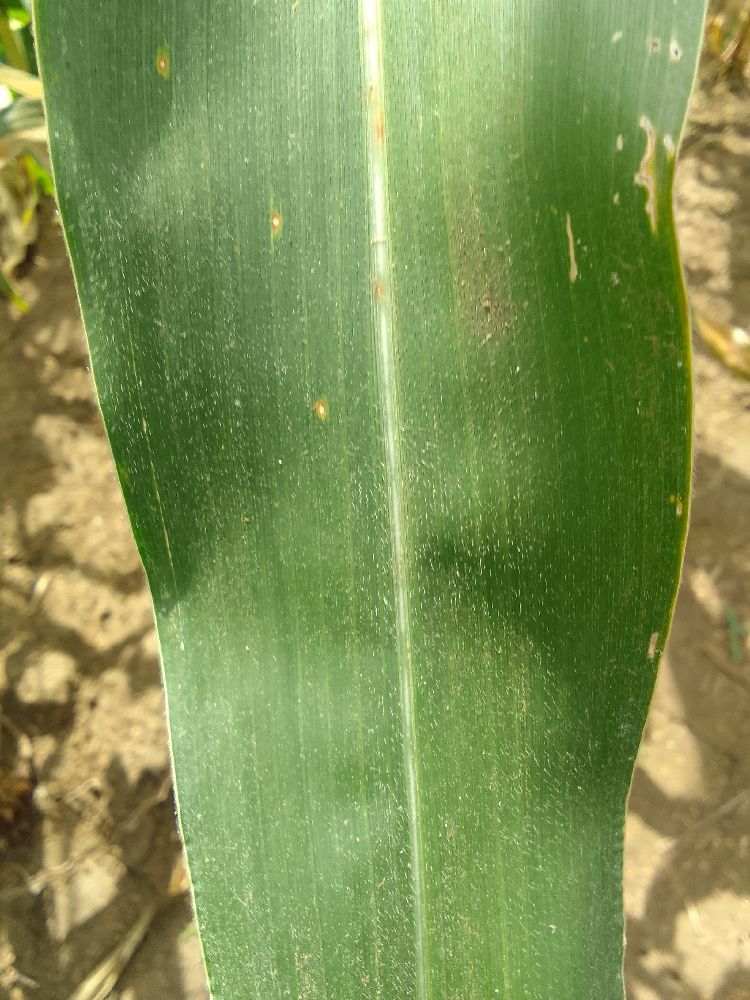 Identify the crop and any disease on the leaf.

maize, healthy
